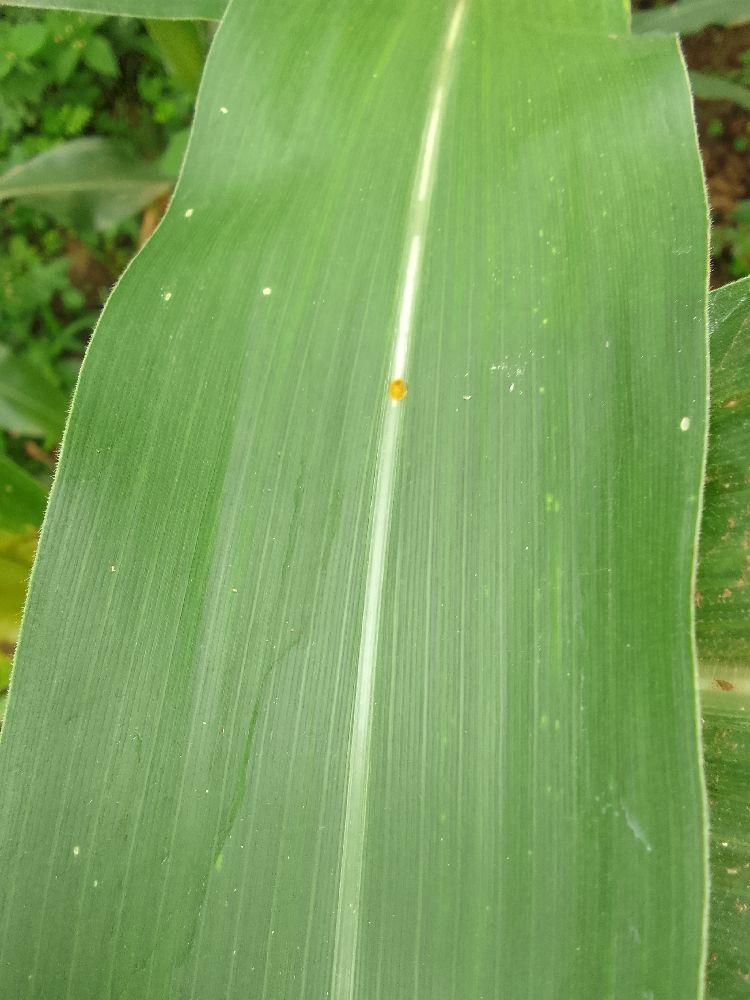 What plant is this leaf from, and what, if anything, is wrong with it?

maize, healthy
